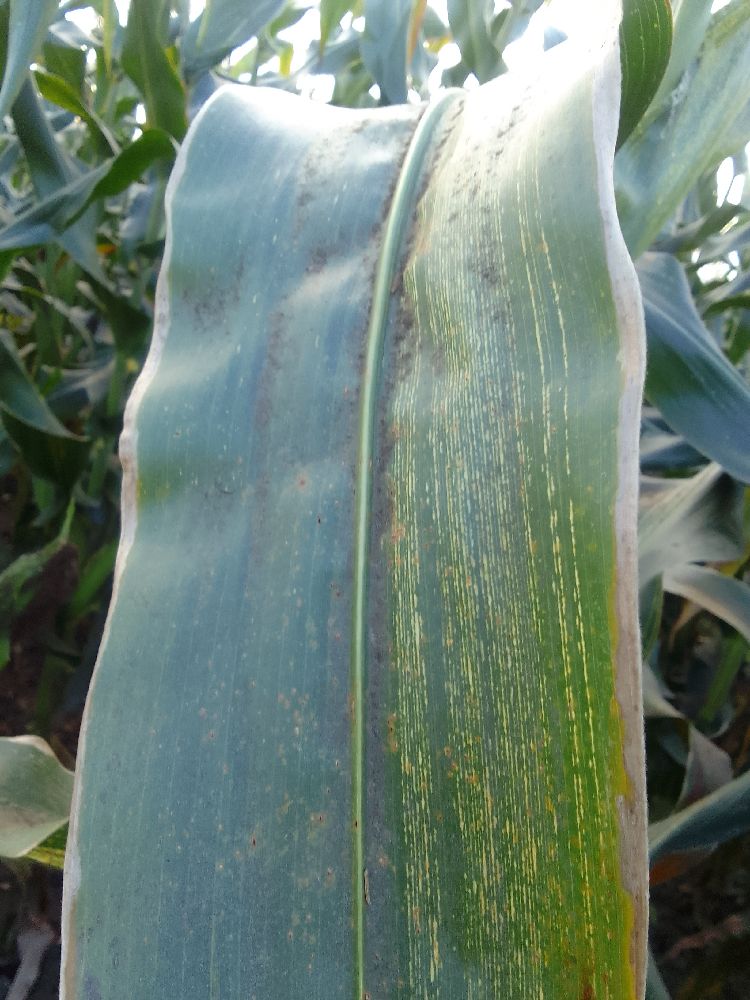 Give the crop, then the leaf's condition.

maize, maize streak virus
